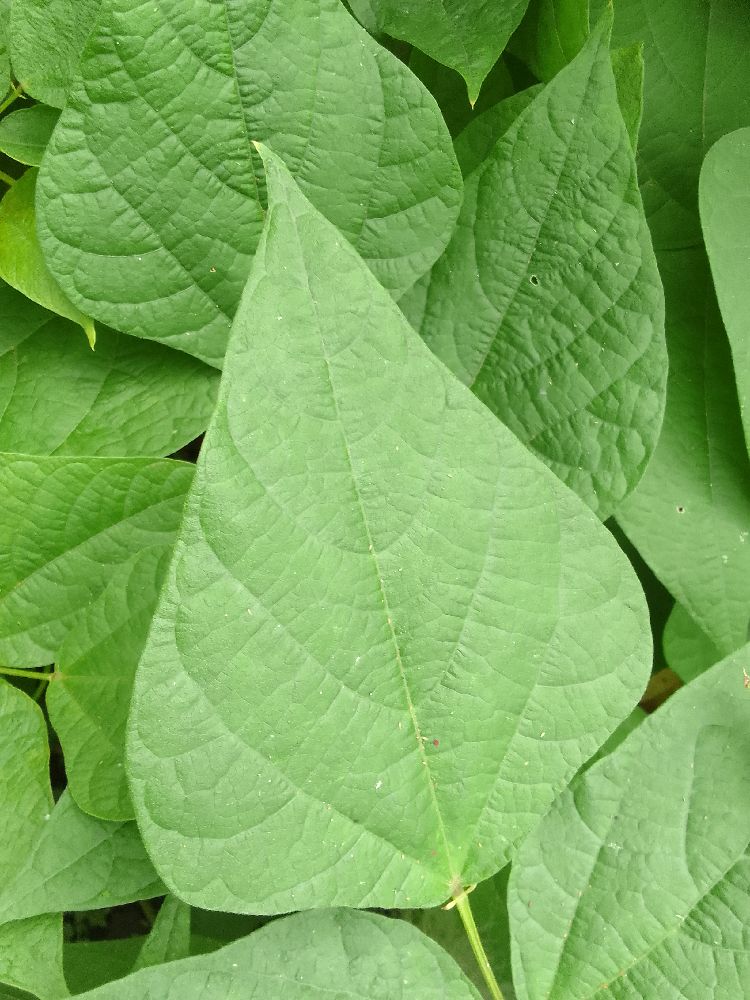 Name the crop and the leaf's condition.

common bean, healthy
